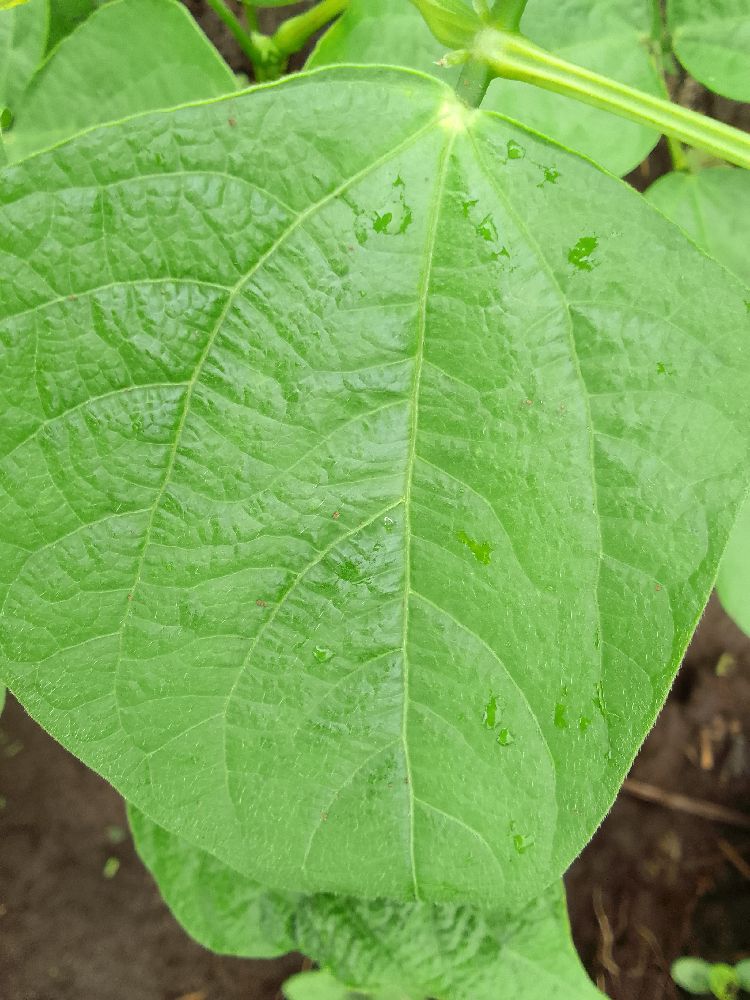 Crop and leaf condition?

common bean, healthy
